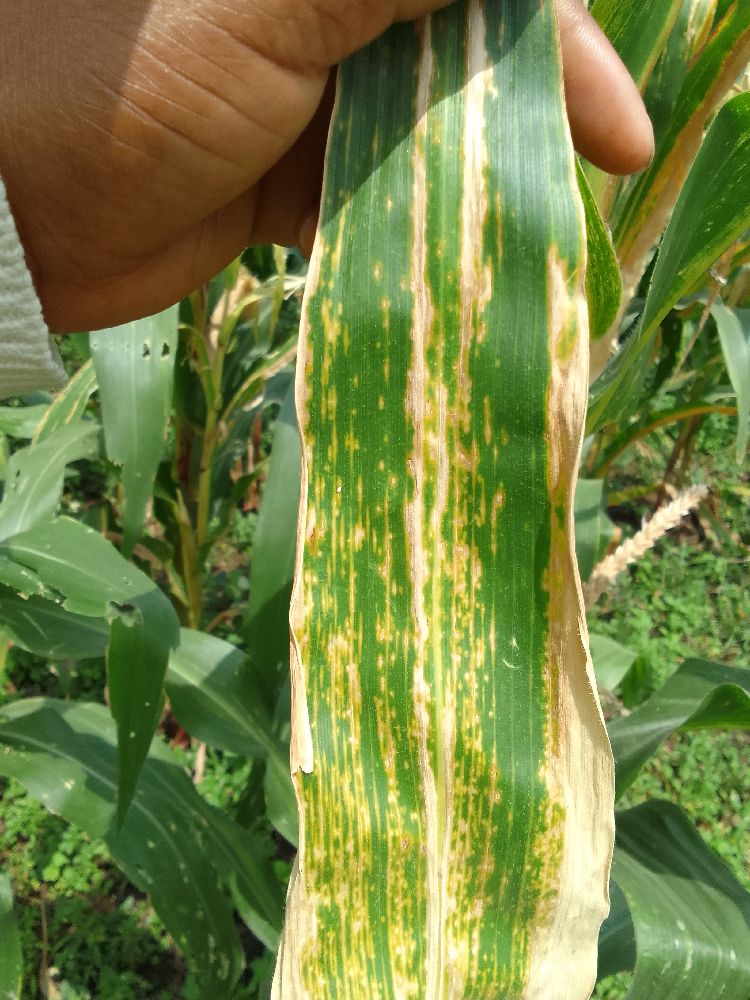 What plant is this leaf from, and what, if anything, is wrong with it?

maize, maize lethal necrosis
